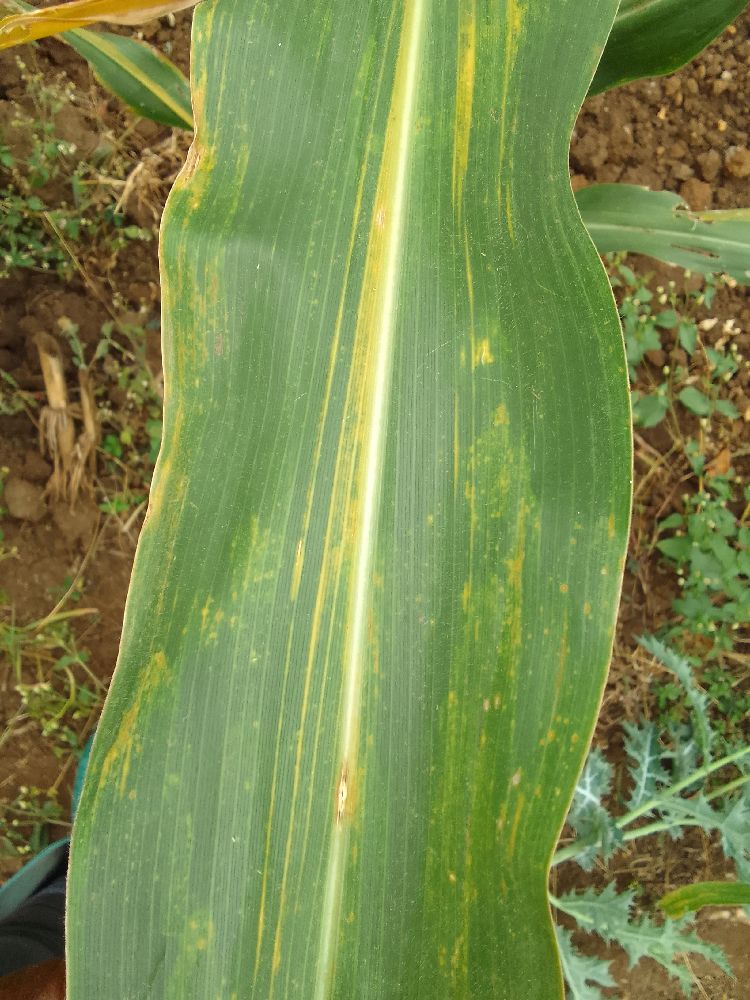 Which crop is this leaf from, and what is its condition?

maize, maize lethal necrosis
